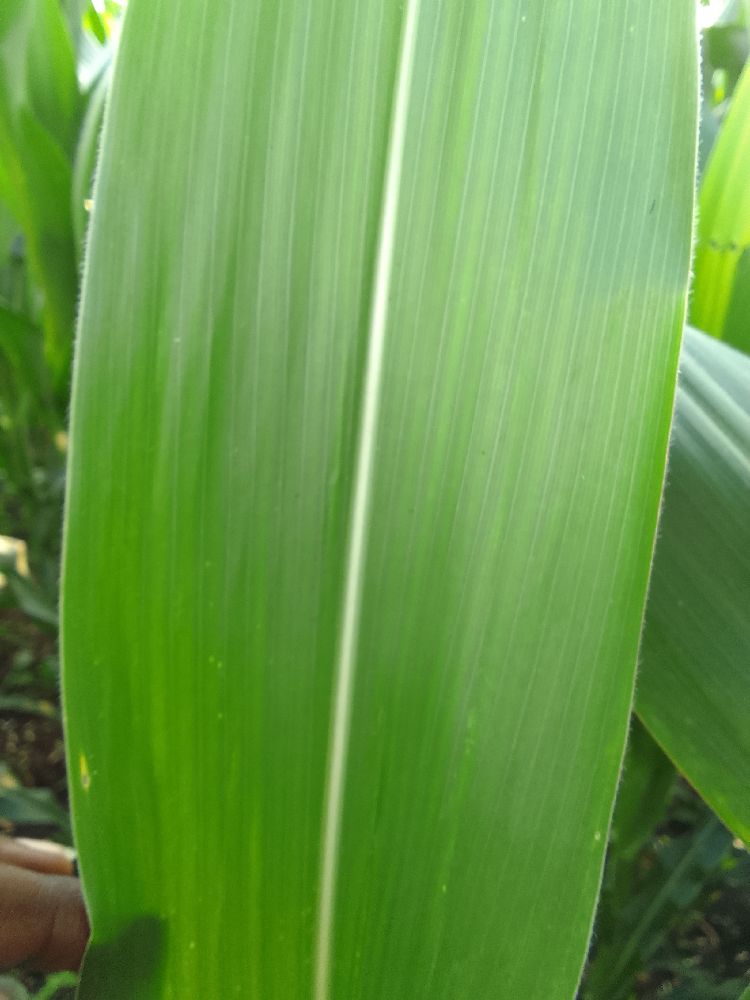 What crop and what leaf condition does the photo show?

maize, healthy
